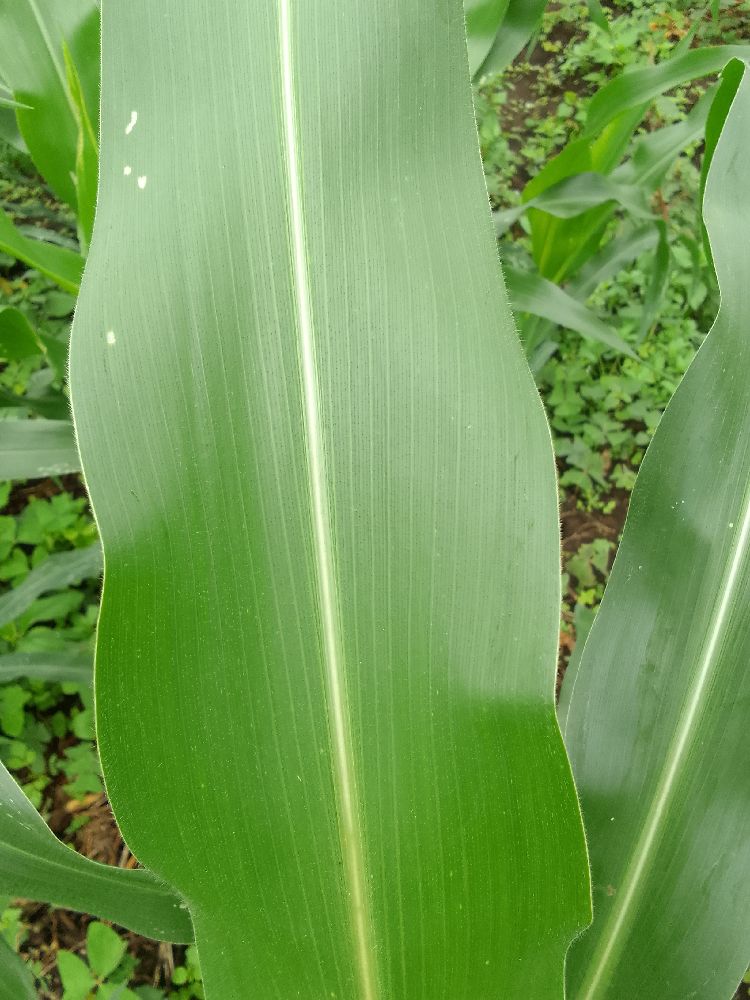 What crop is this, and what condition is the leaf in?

maize, healthy
